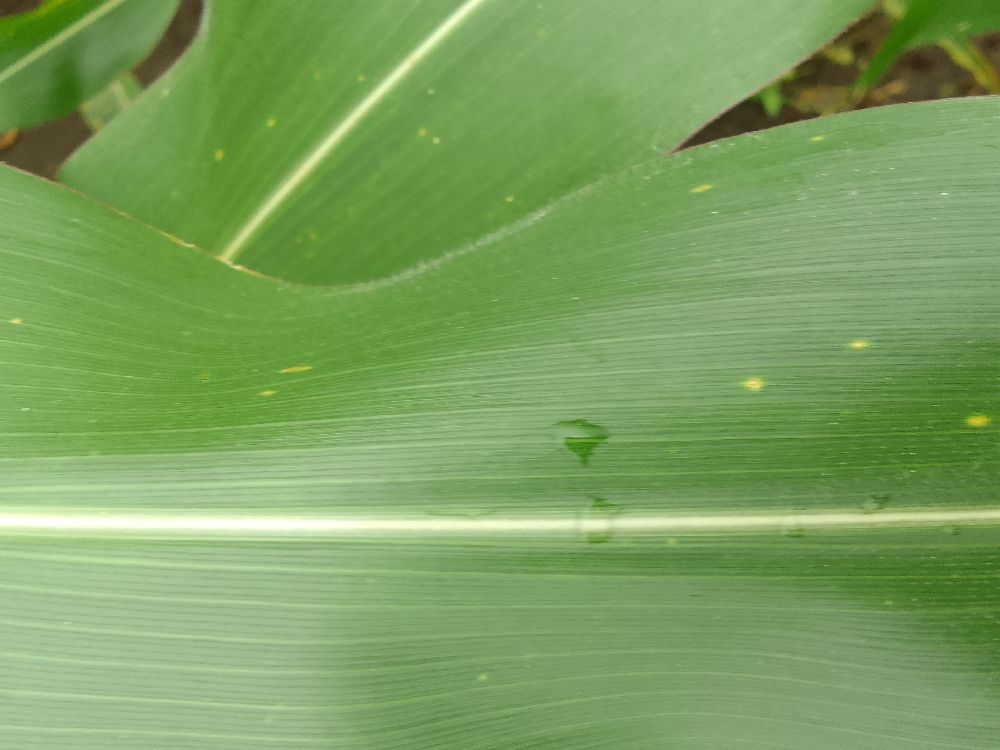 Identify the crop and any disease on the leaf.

maize, healthy
